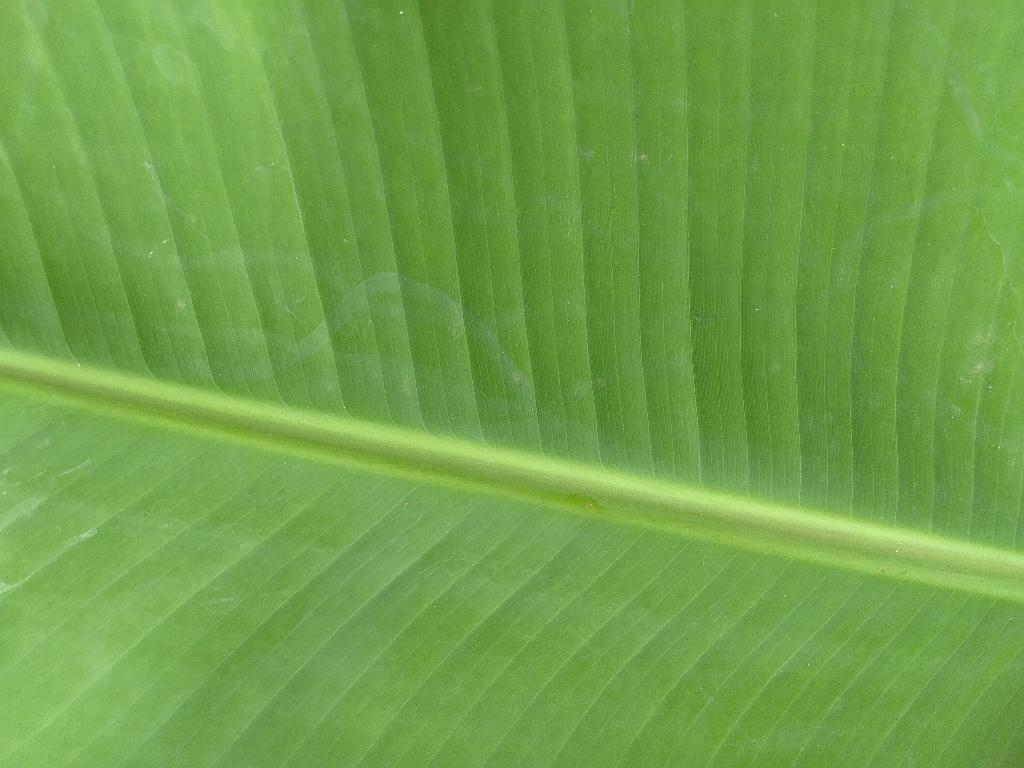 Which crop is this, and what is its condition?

banana, healthy
